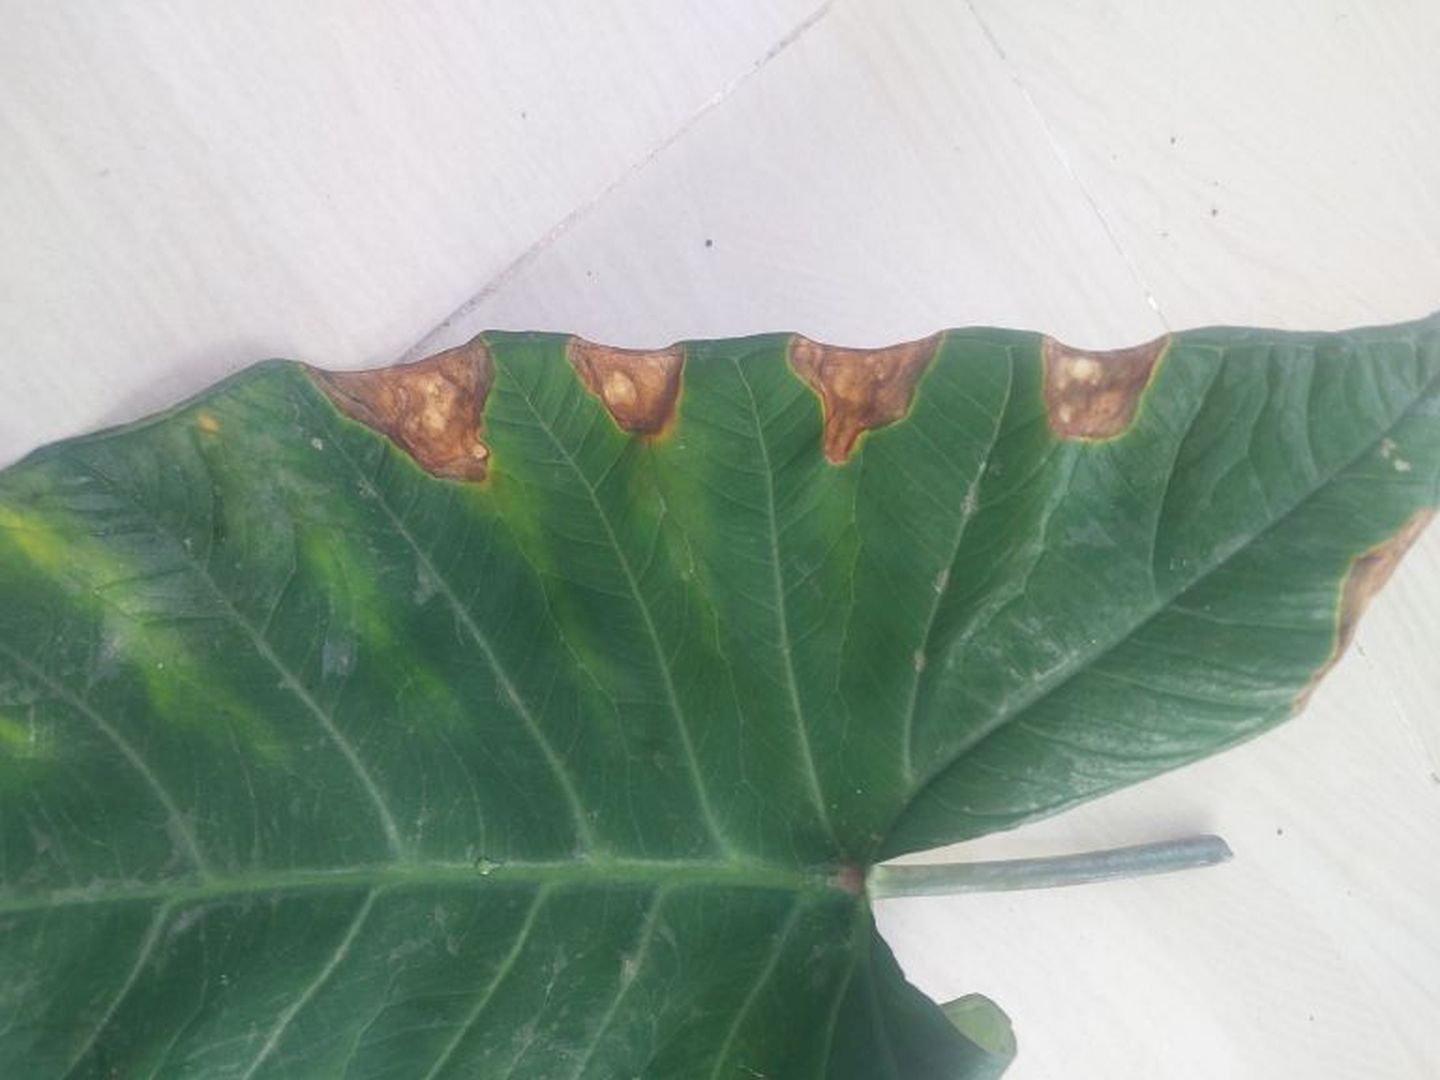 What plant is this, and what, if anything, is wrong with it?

taro, leaf blight
